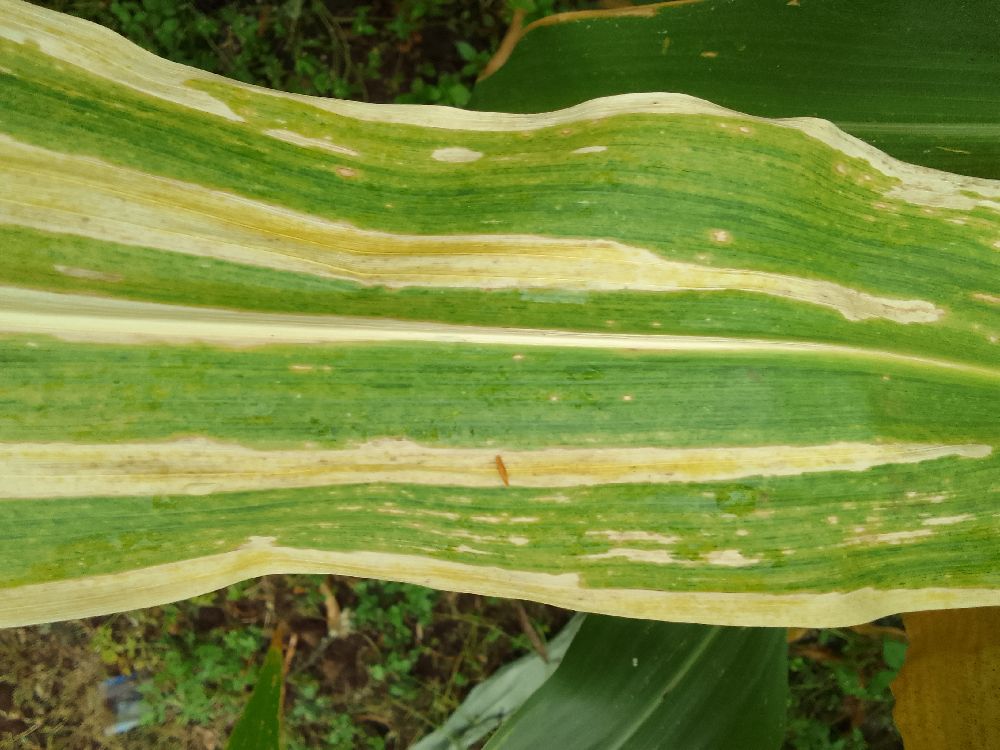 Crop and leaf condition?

maize, maize lethal necrosis
